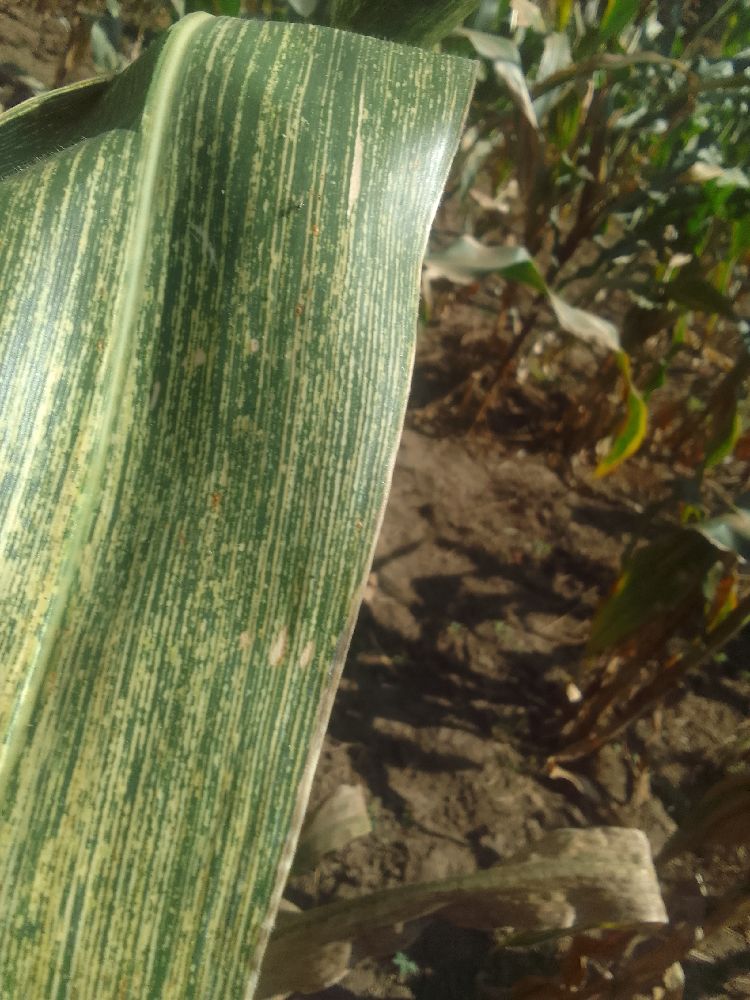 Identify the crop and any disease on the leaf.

maize, maize streak virus
